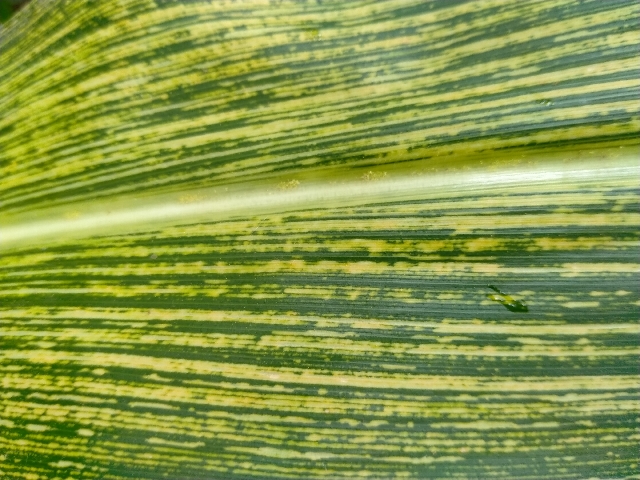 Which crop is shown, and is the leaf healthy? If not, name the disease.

maize, maize streak virus
